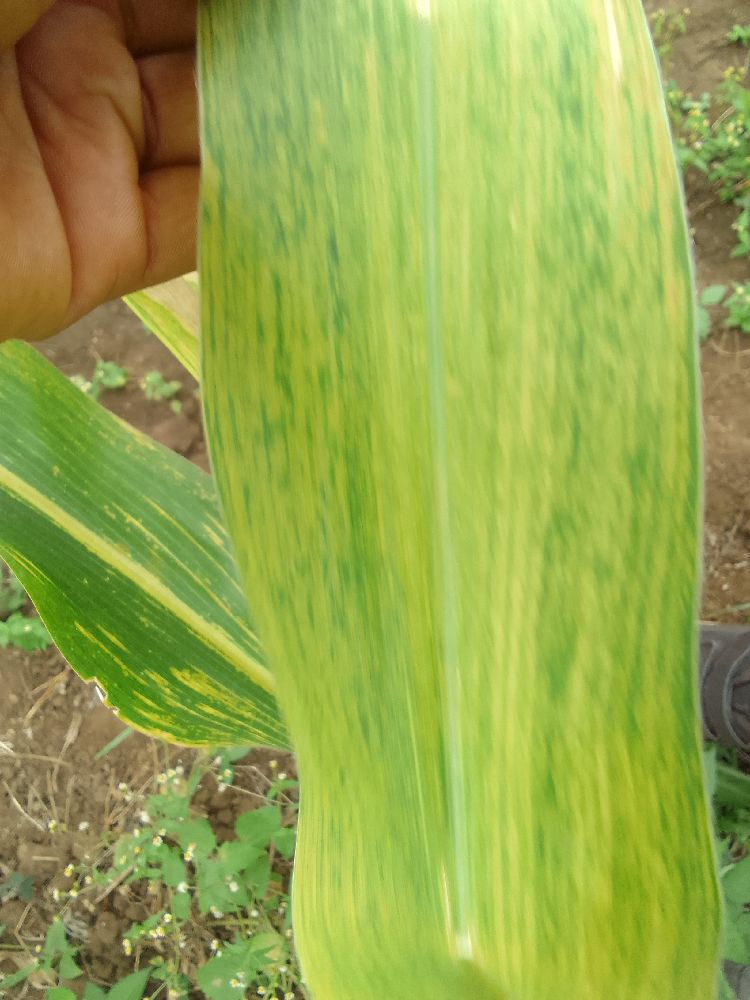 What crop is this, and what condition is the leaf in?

maize, maize lethal necrosis
